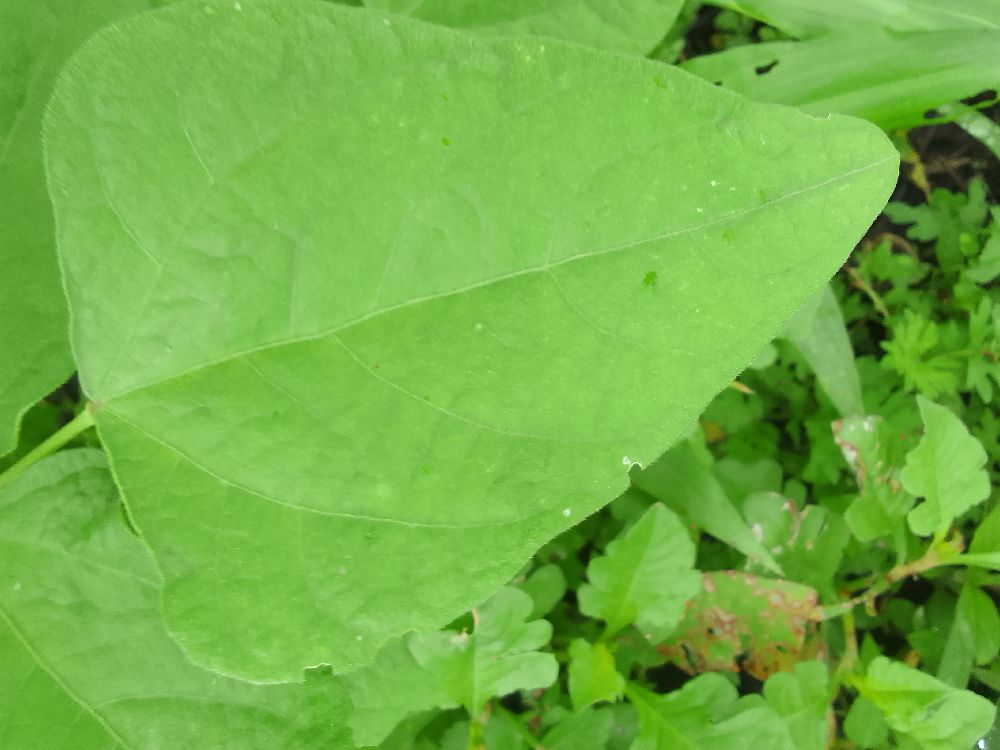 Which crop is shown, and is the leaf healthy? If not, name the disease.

common bean, healthy
